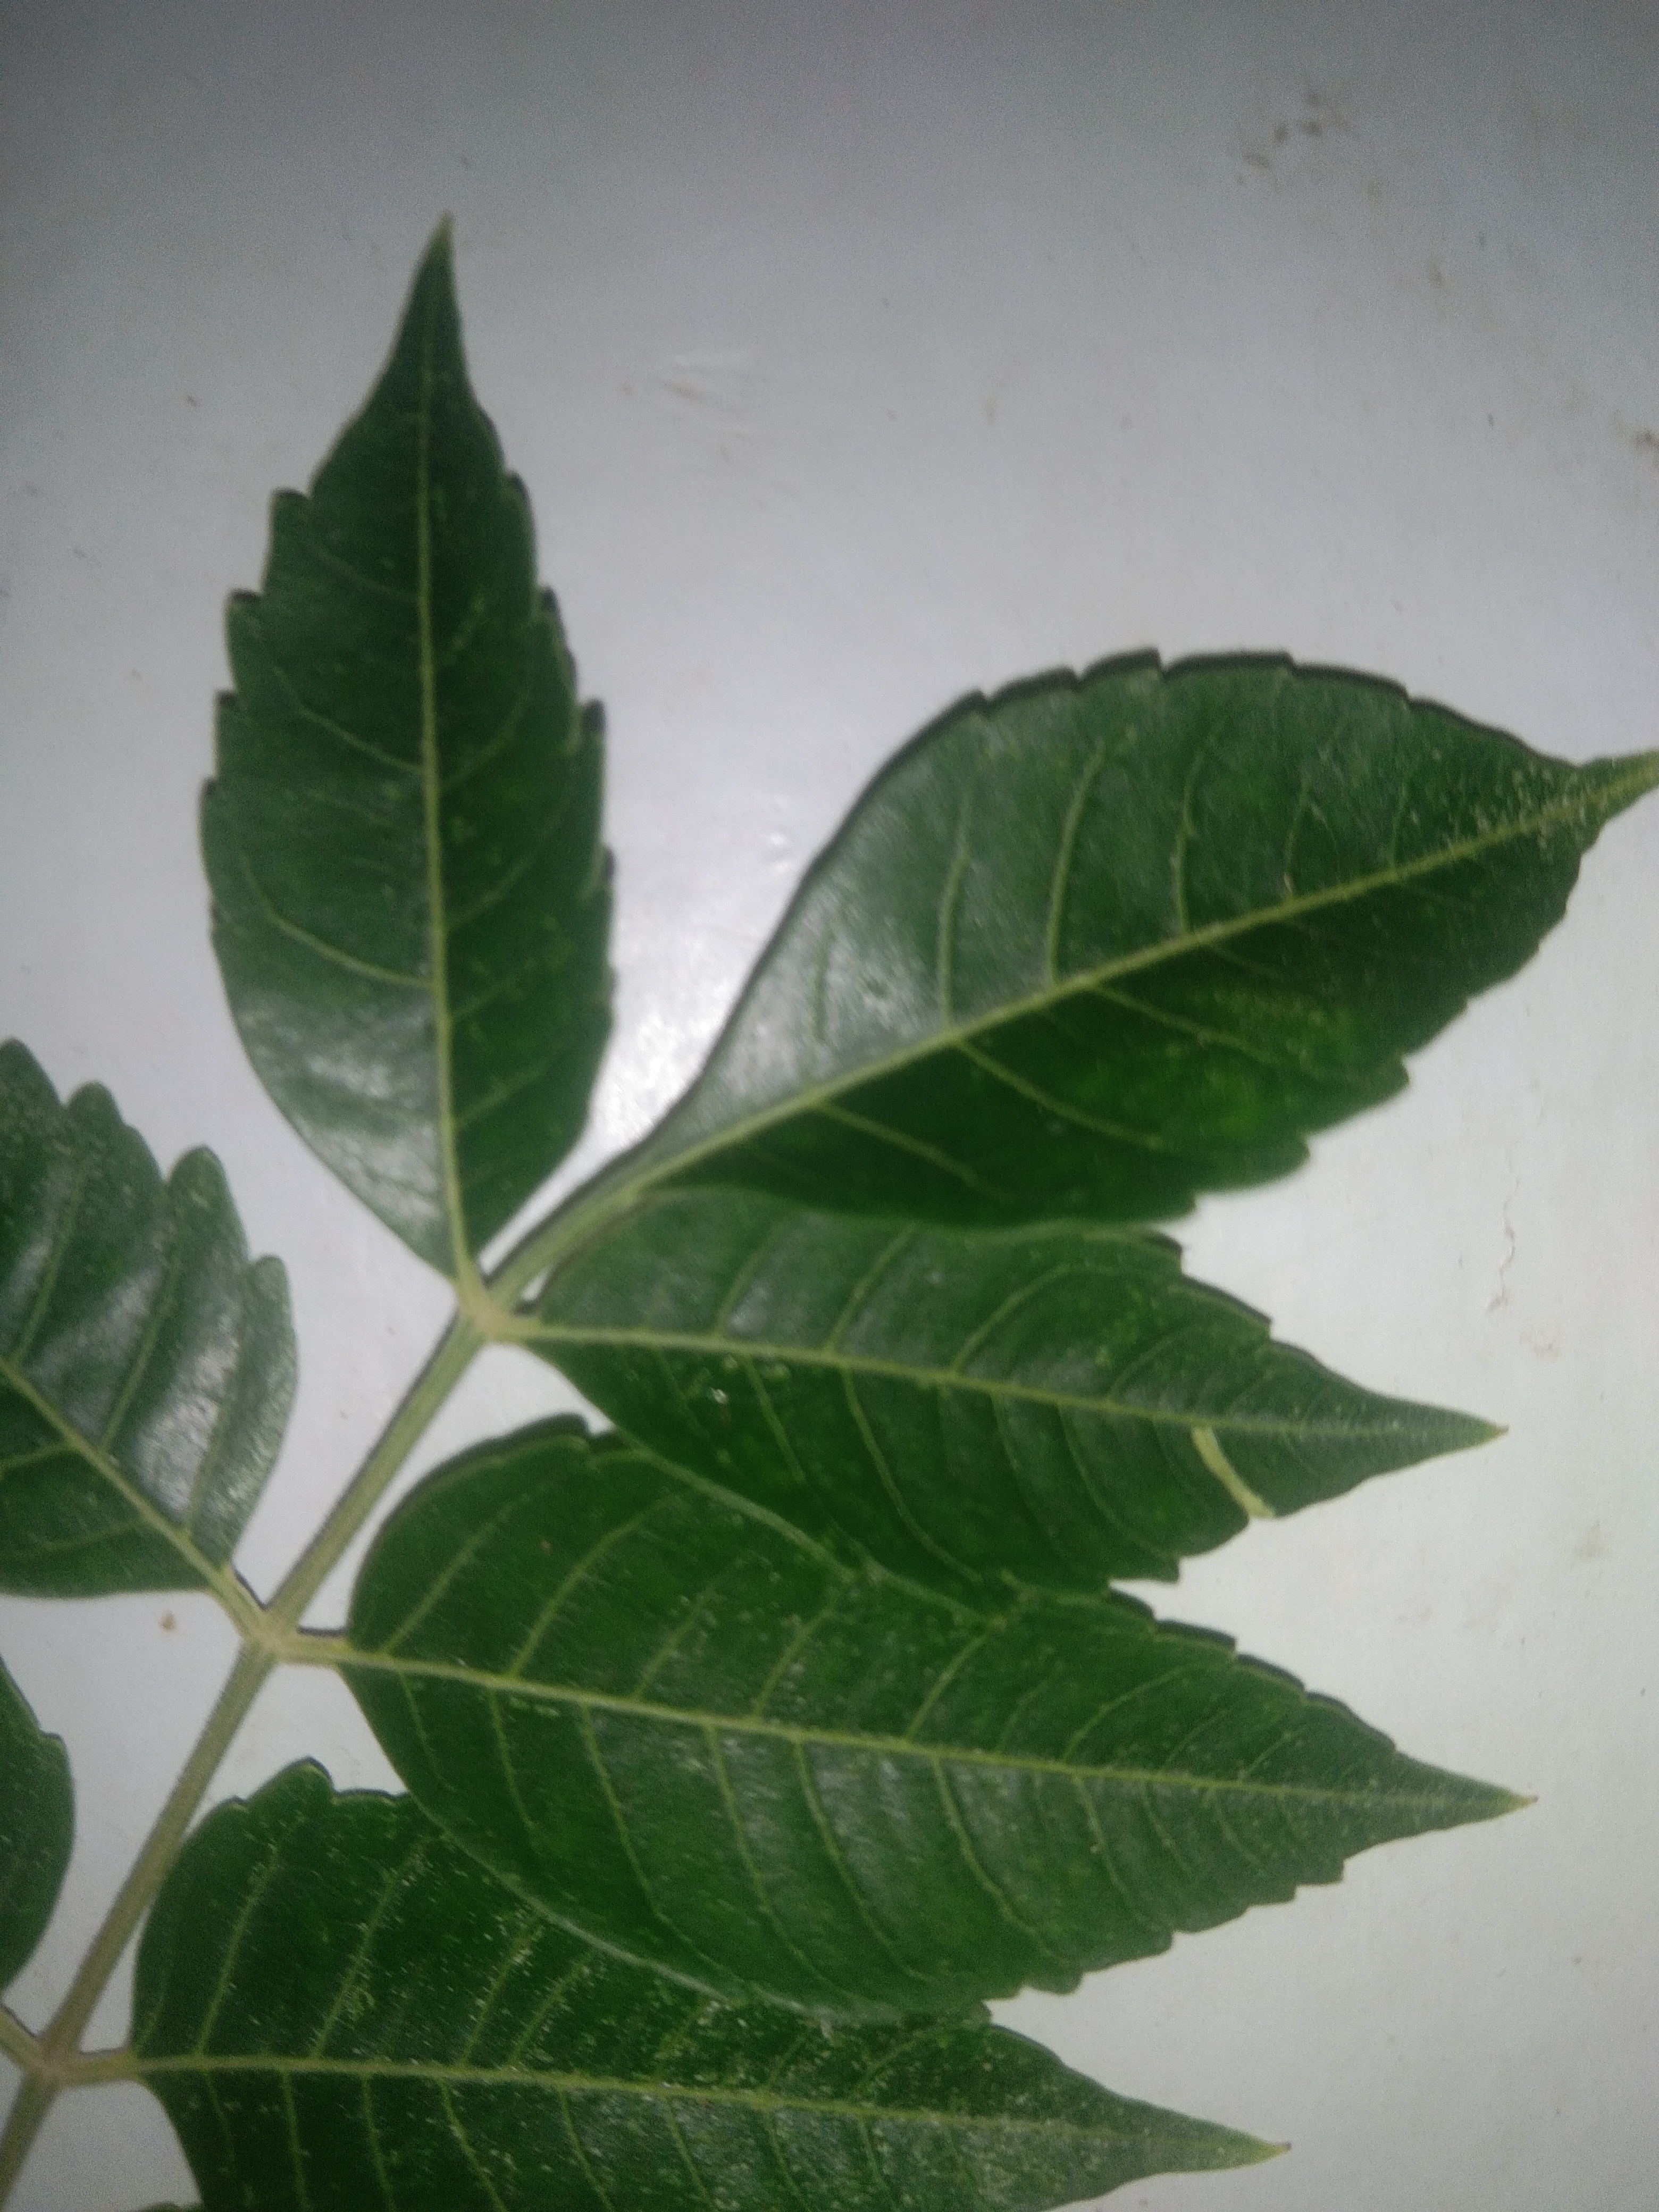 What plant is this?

neem
